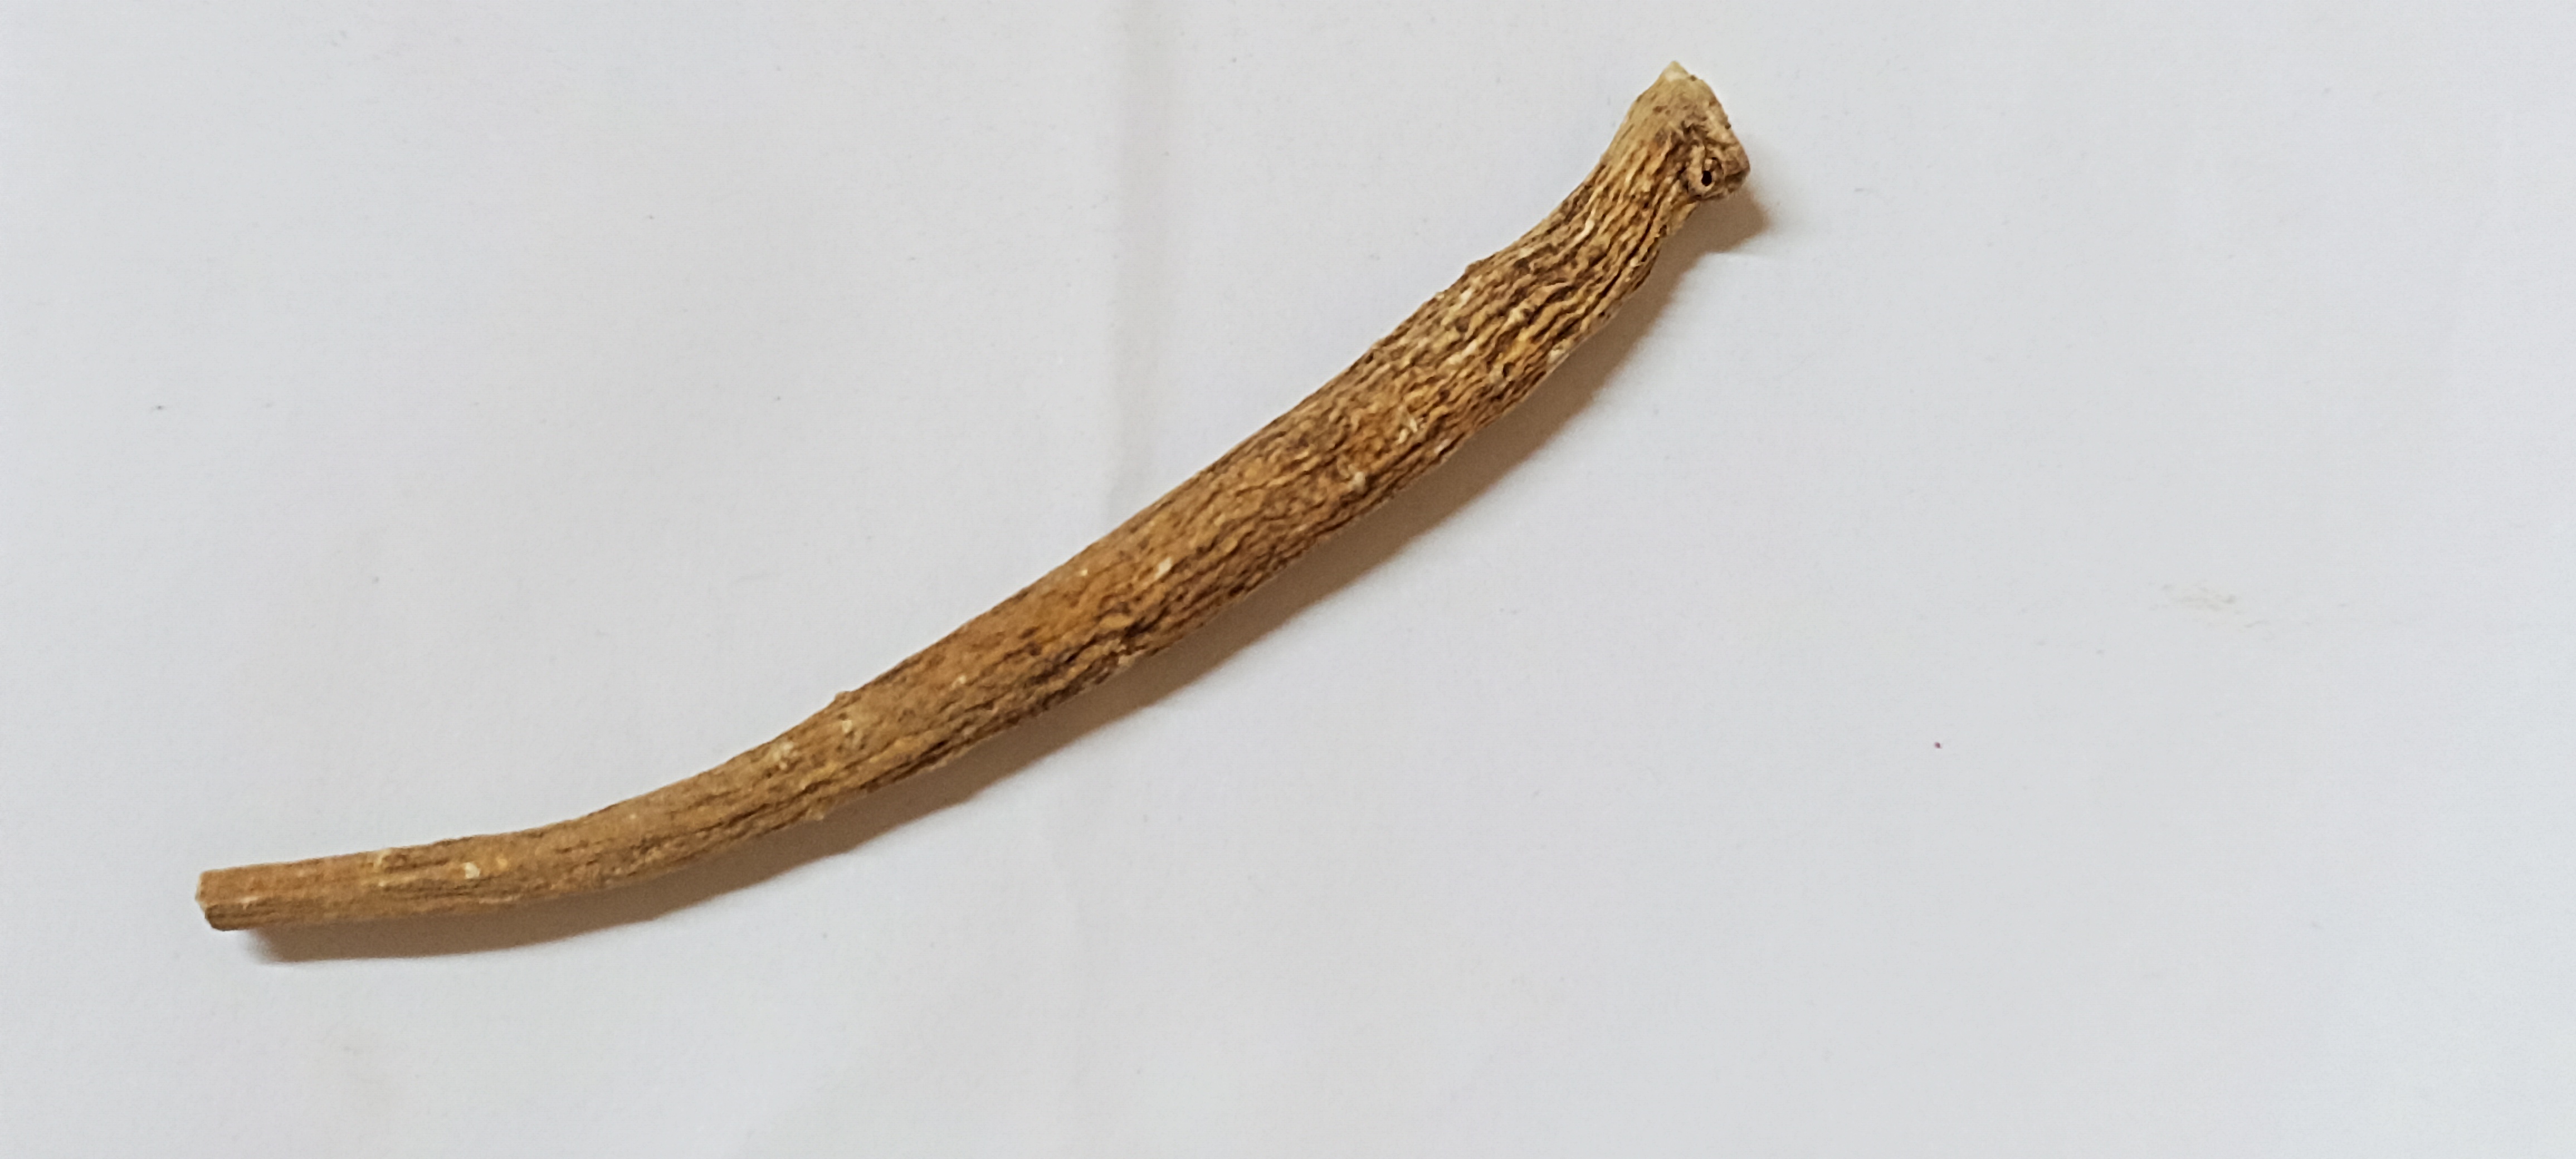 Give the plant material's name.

ashwagandha
